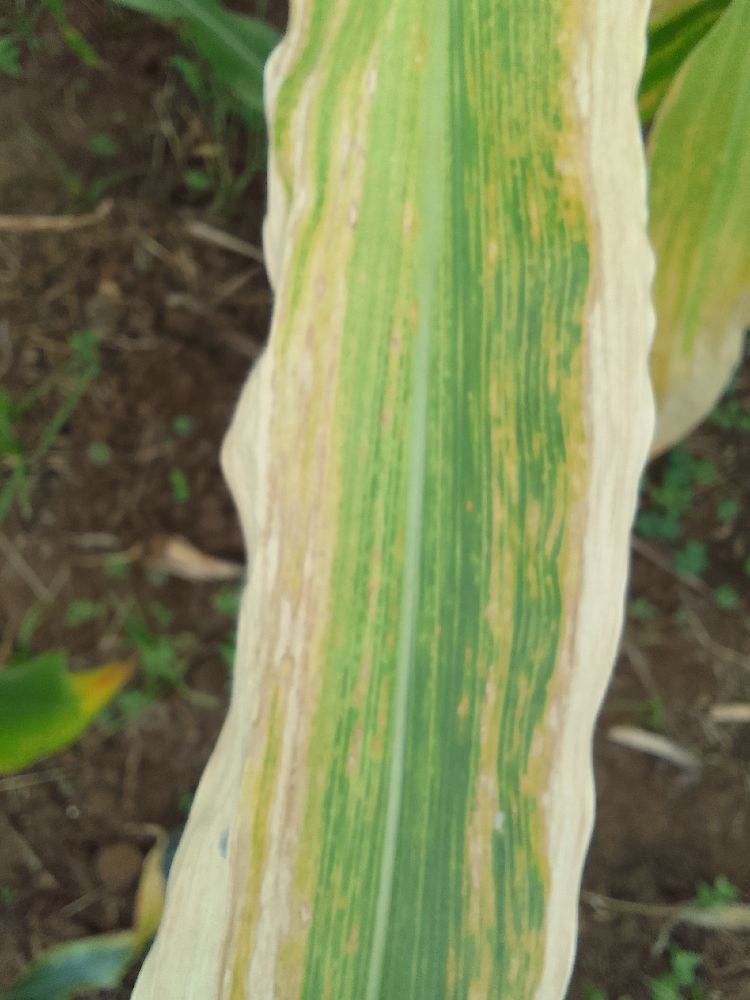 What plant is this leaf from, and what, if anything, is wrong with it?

maize, maize lethal necrosis
